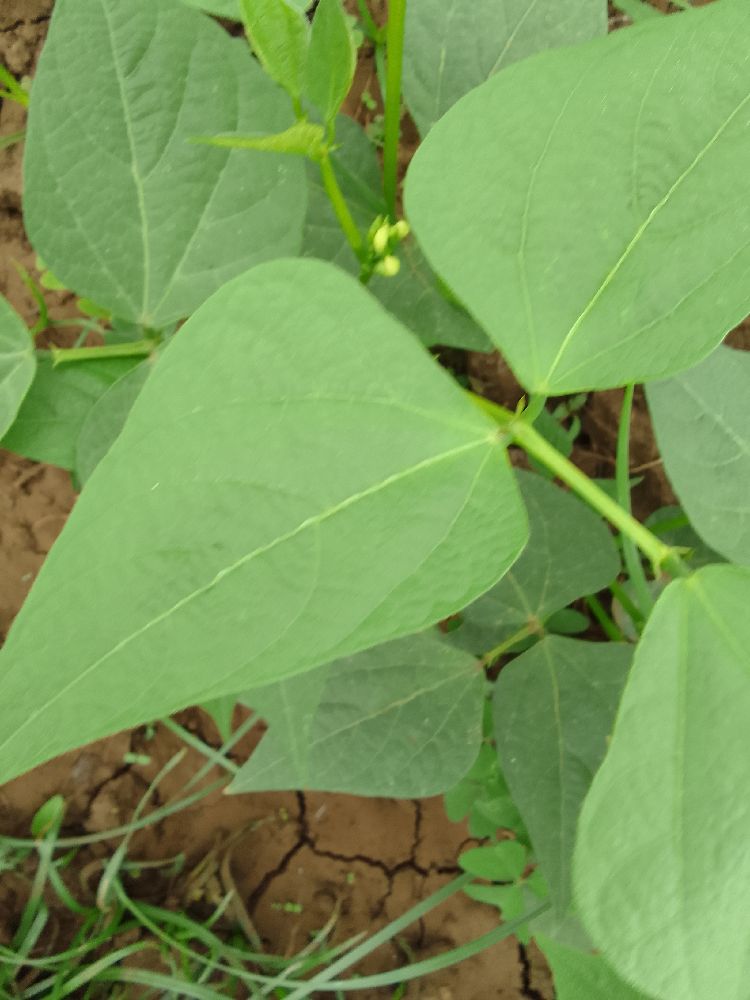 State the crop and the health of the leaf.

common bean, healthy
